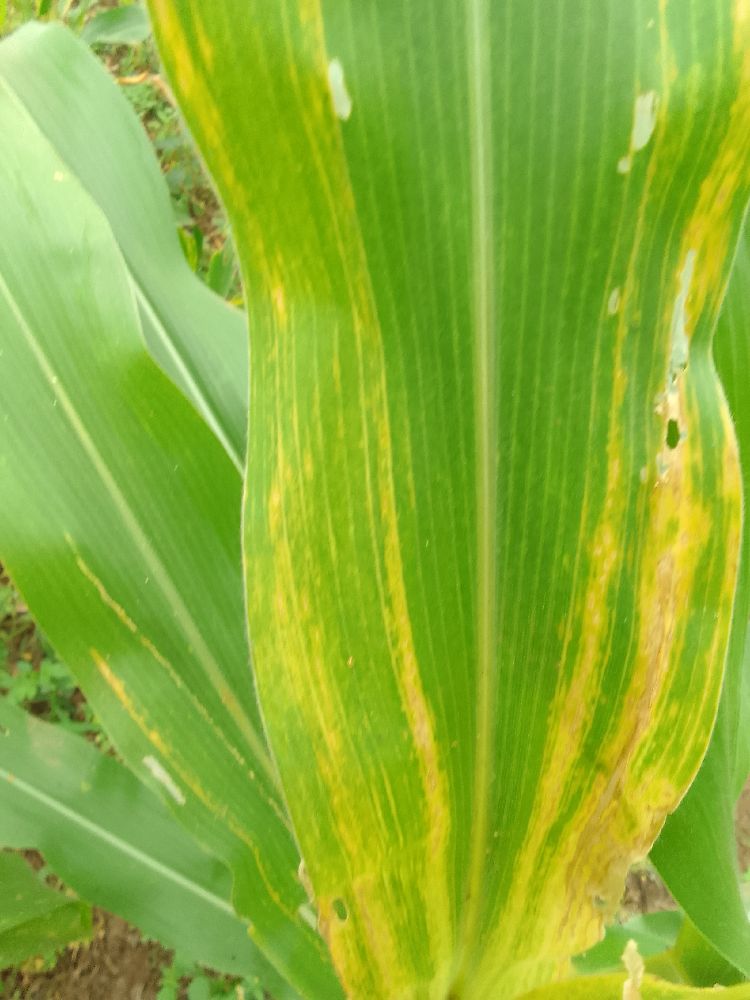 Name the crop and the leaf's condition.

maize, maize lethal necrosis
